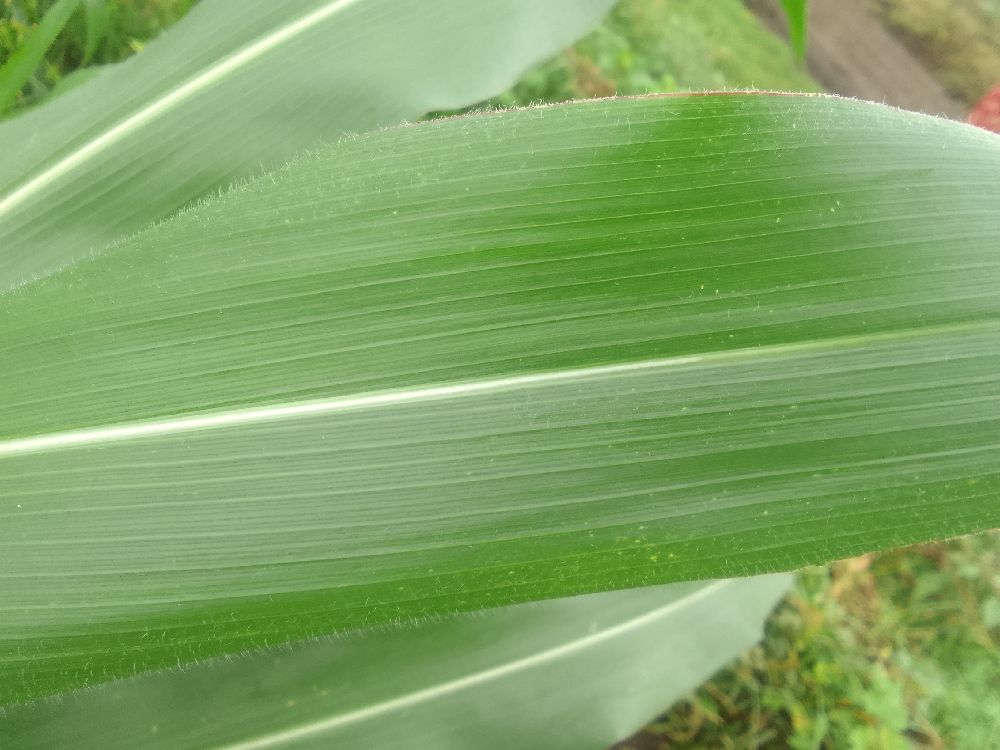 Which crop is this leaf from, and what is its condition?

maize, healthy
